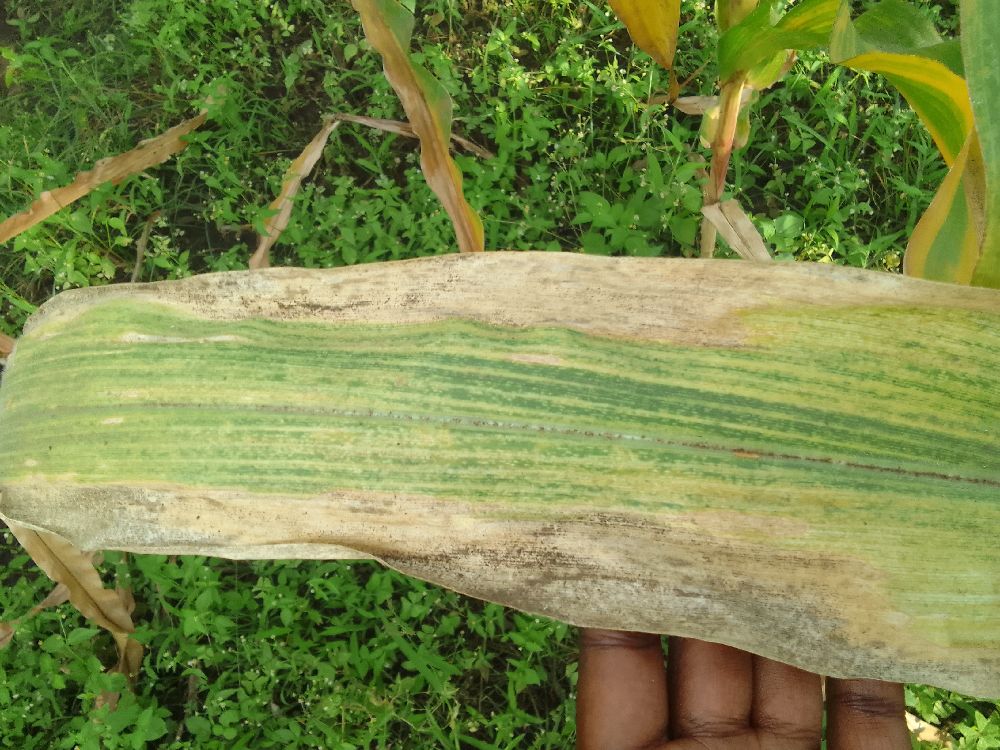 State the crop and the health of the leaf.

maize, maize lethal necrosis
